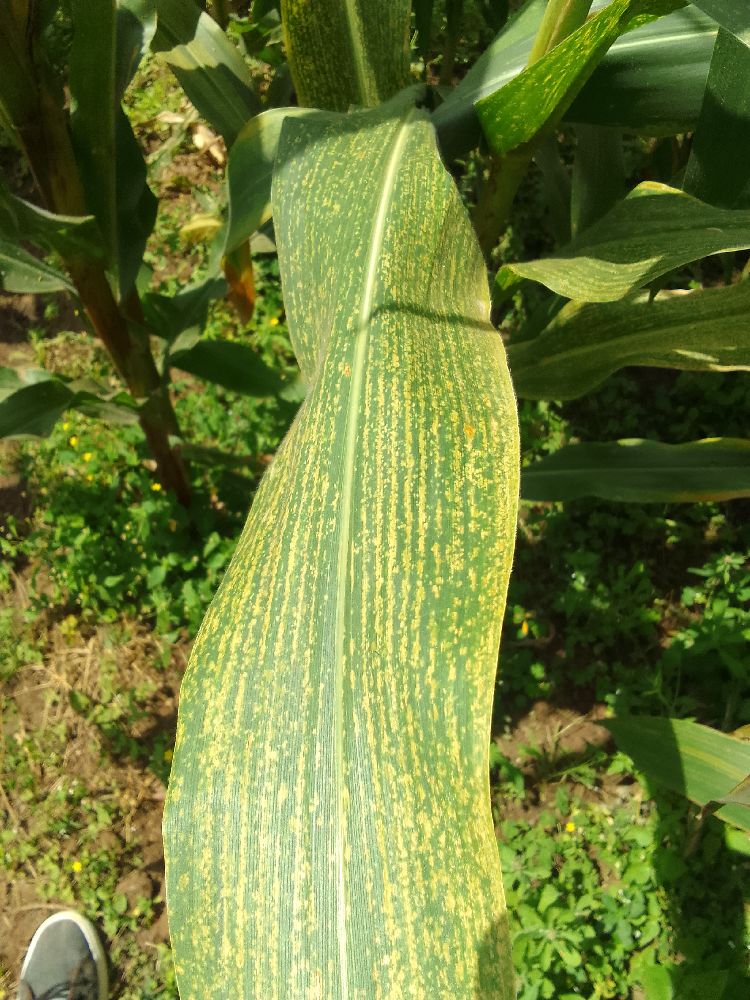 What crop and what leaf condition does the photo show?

maize, maize streak virus
